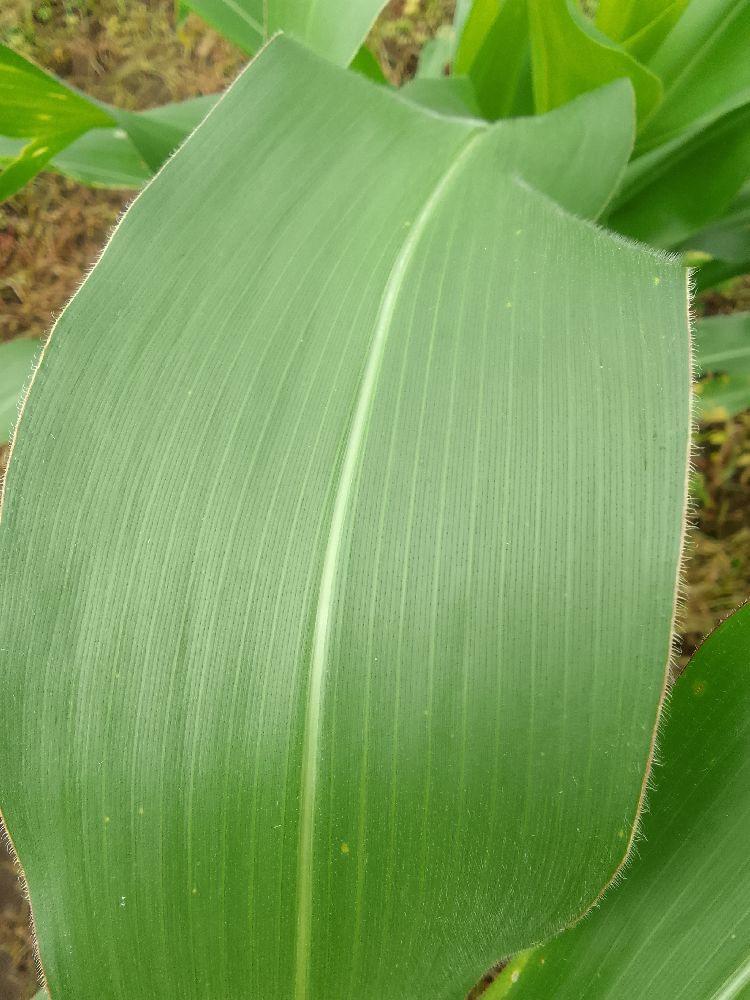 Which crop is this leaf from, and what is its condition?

maize, healthy
